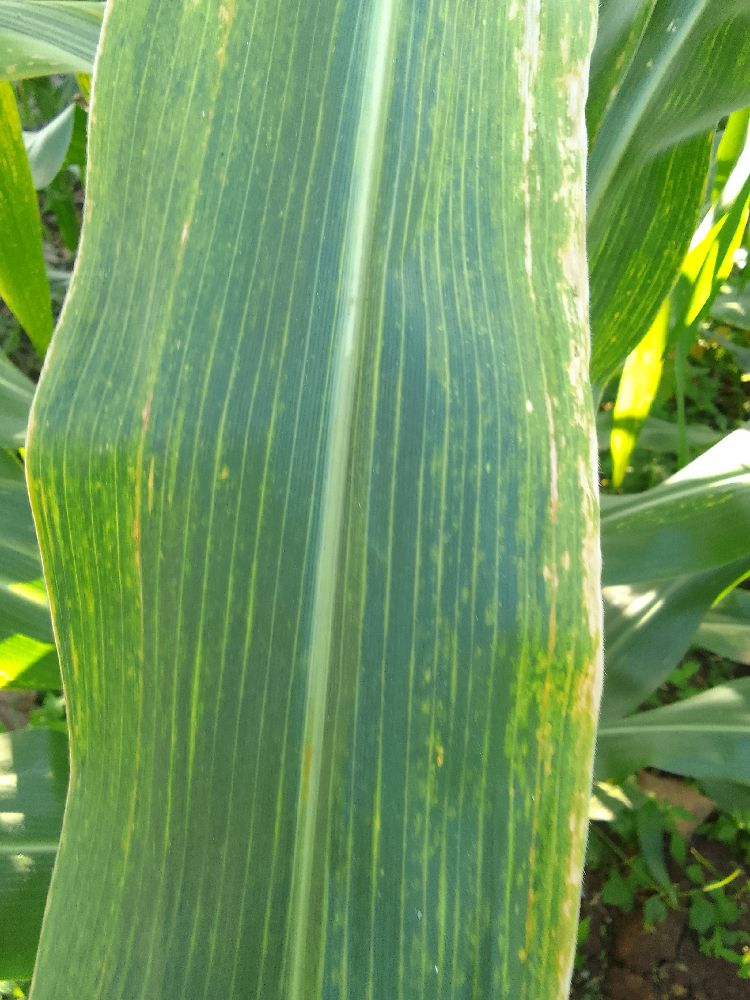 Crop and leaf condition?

maize, maize lethal necrosis
